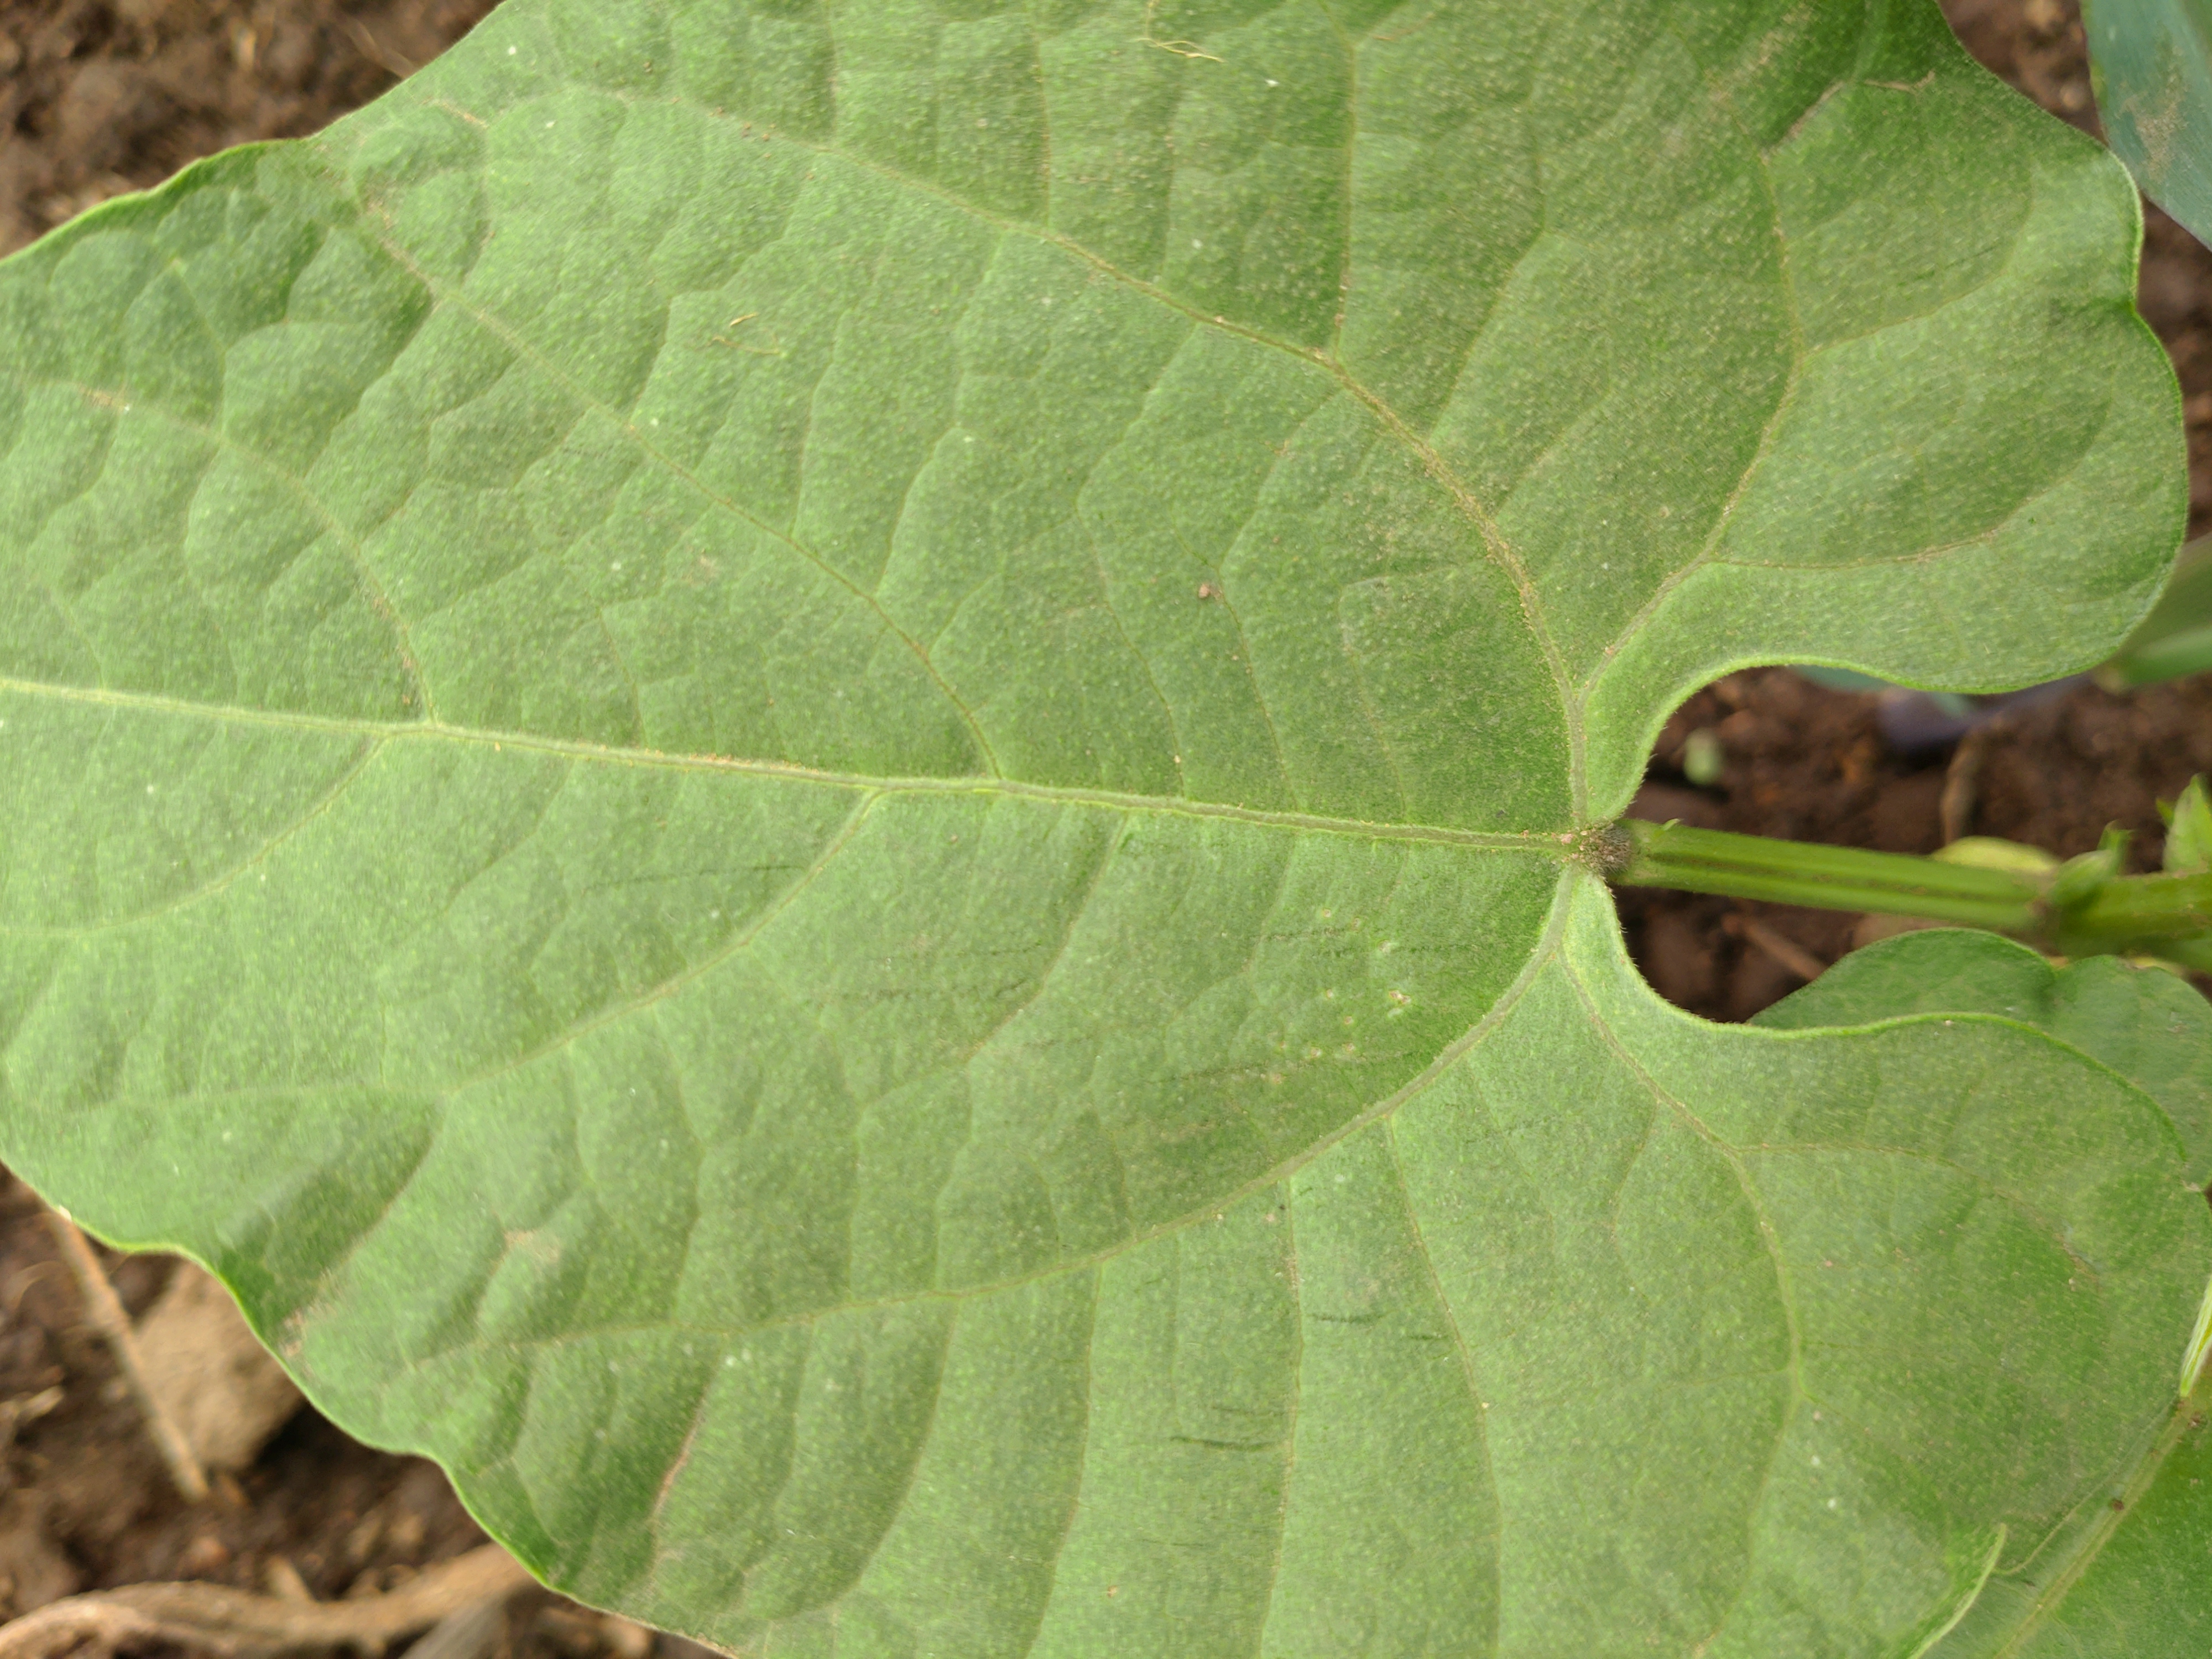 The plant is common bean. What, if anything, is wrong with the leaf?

healthy
